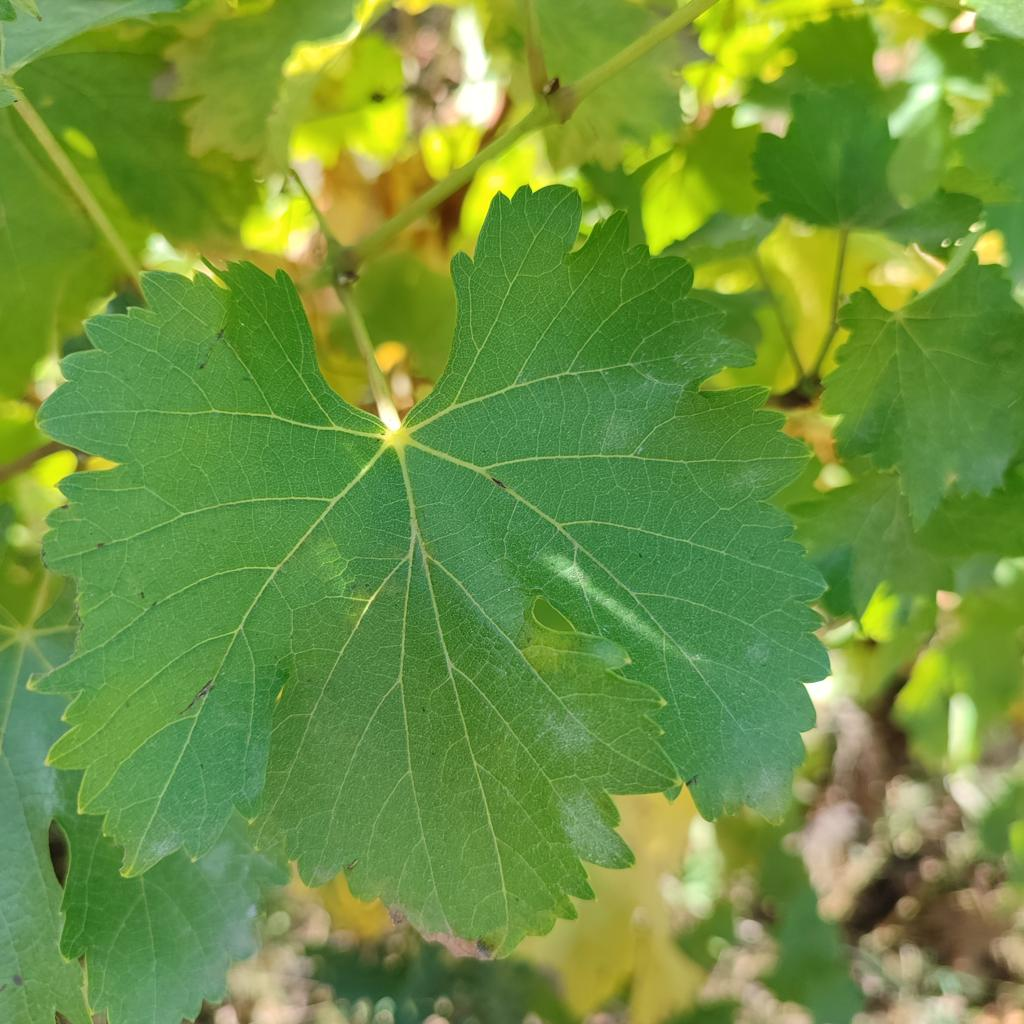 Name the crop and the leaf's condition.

grapevine, powdery mildew
